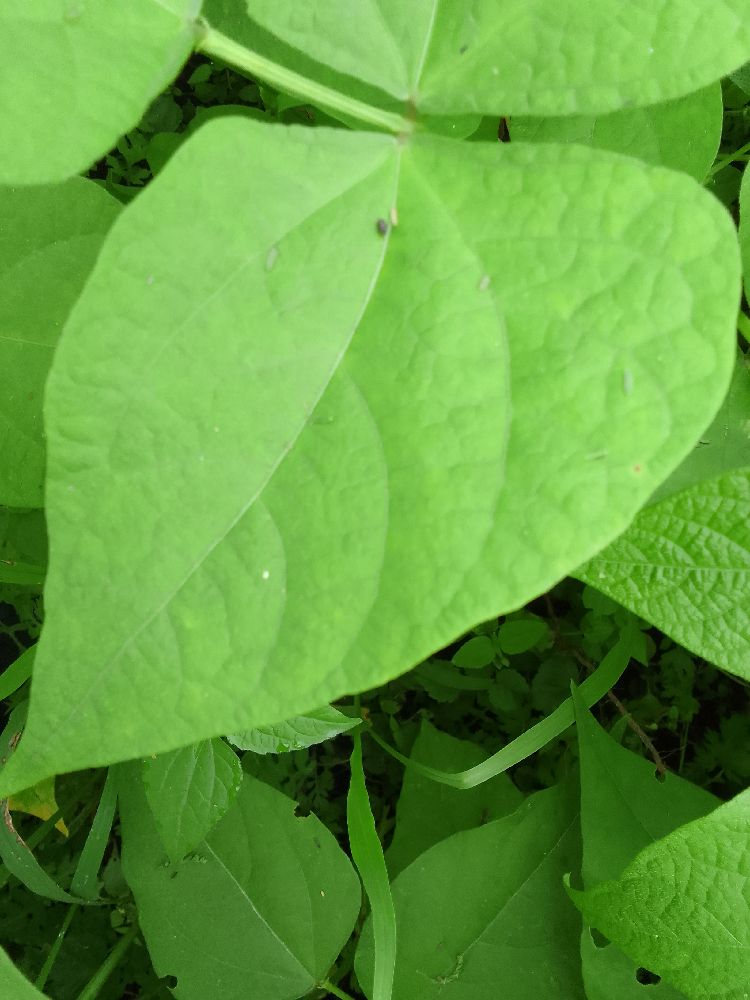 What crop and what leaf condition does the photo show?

common bean, healthy
